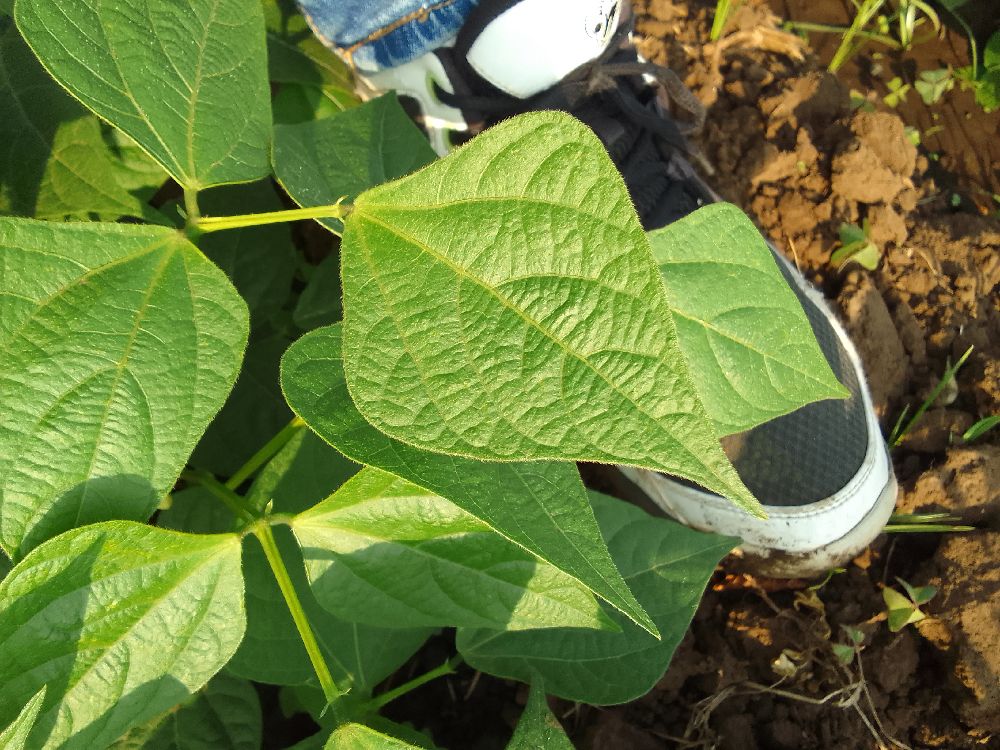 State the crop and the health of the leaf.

common bean, healthy
